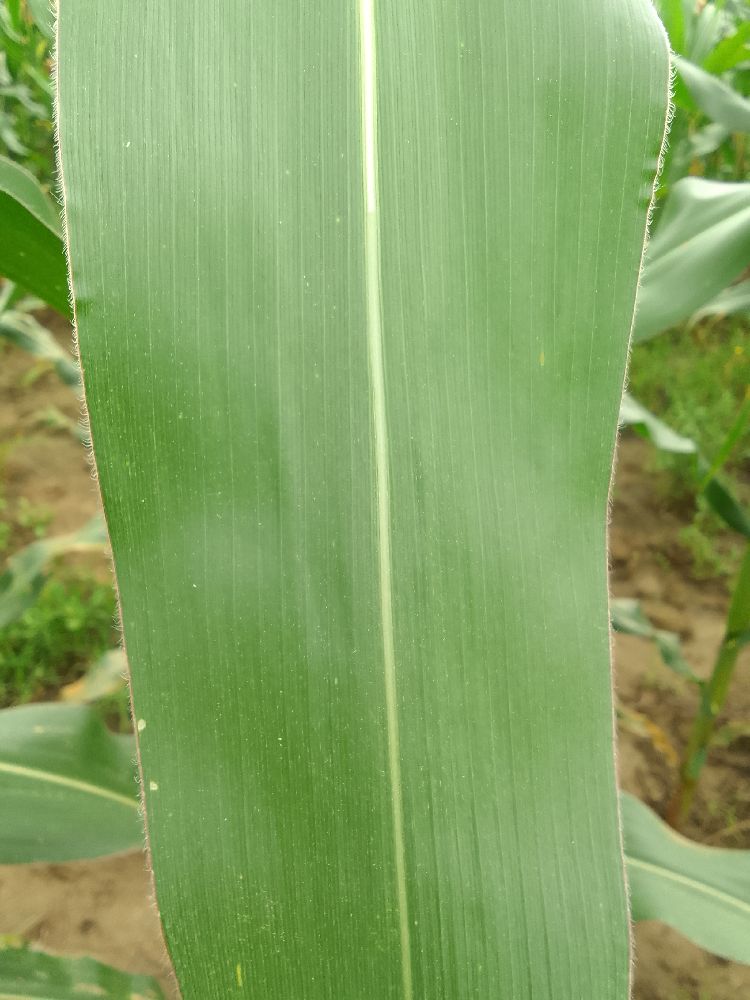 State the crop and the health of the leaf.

maize, healthy
